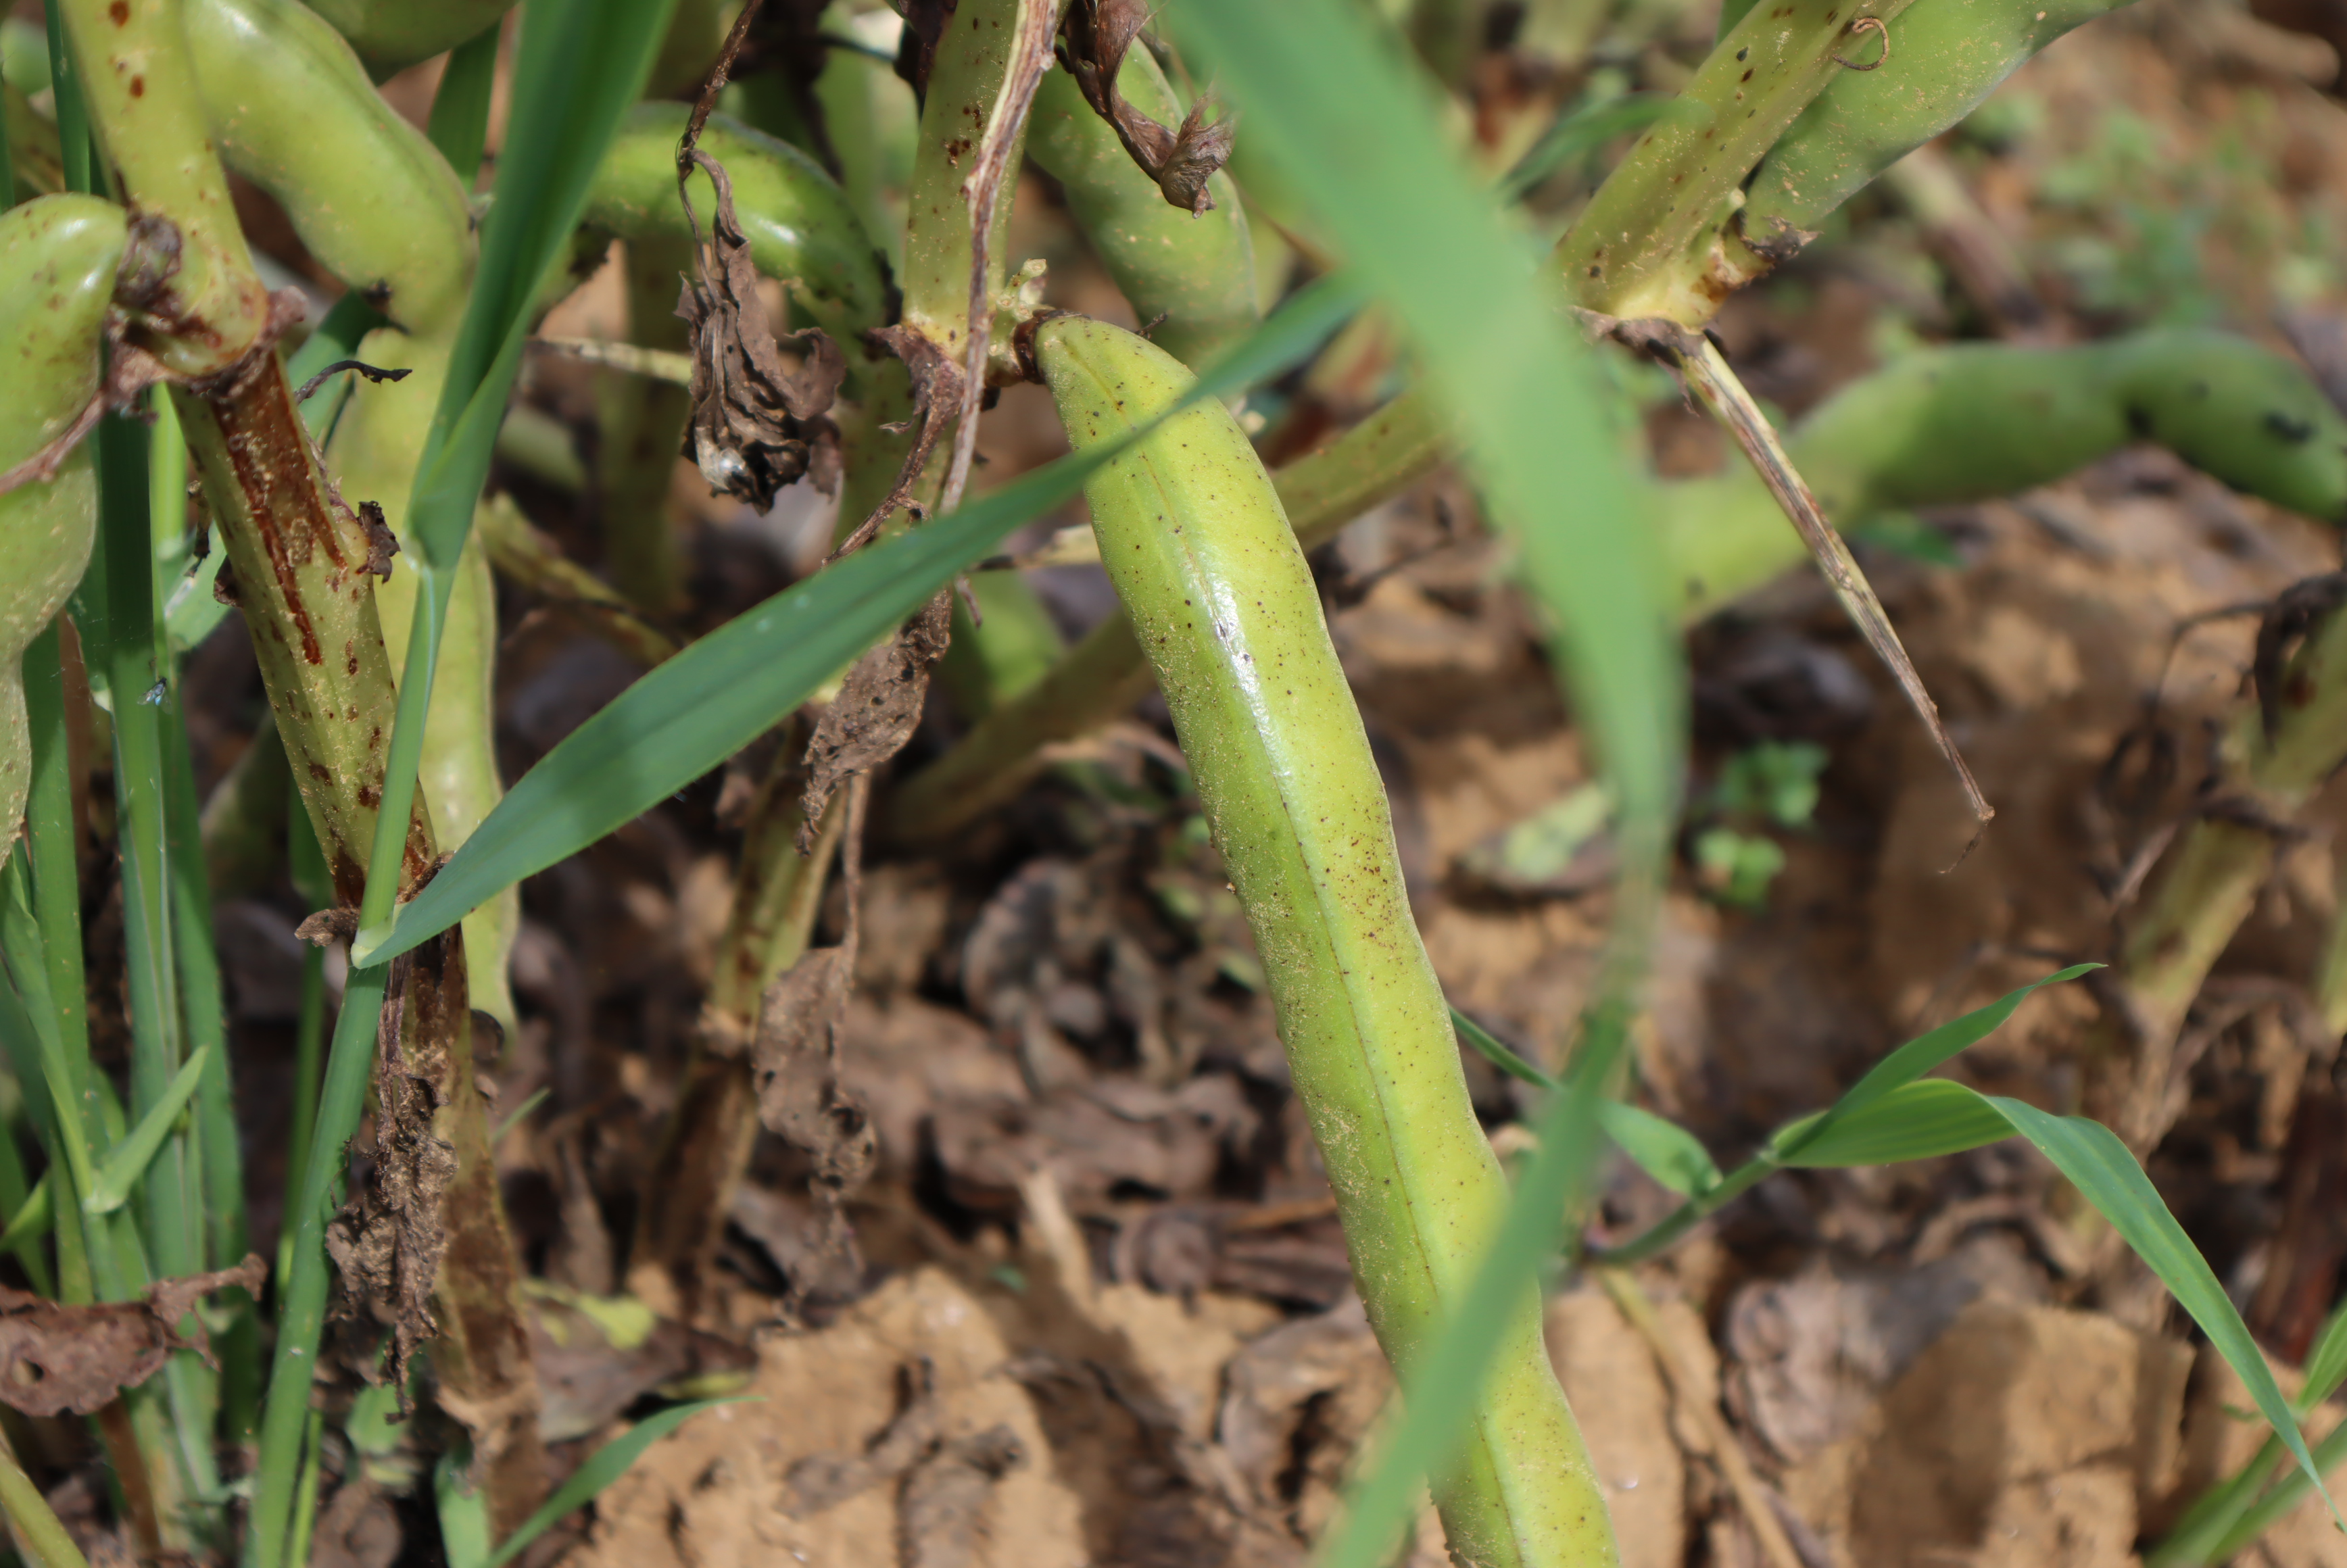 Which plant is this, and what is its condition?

faba bean, chocolate spot, rust
